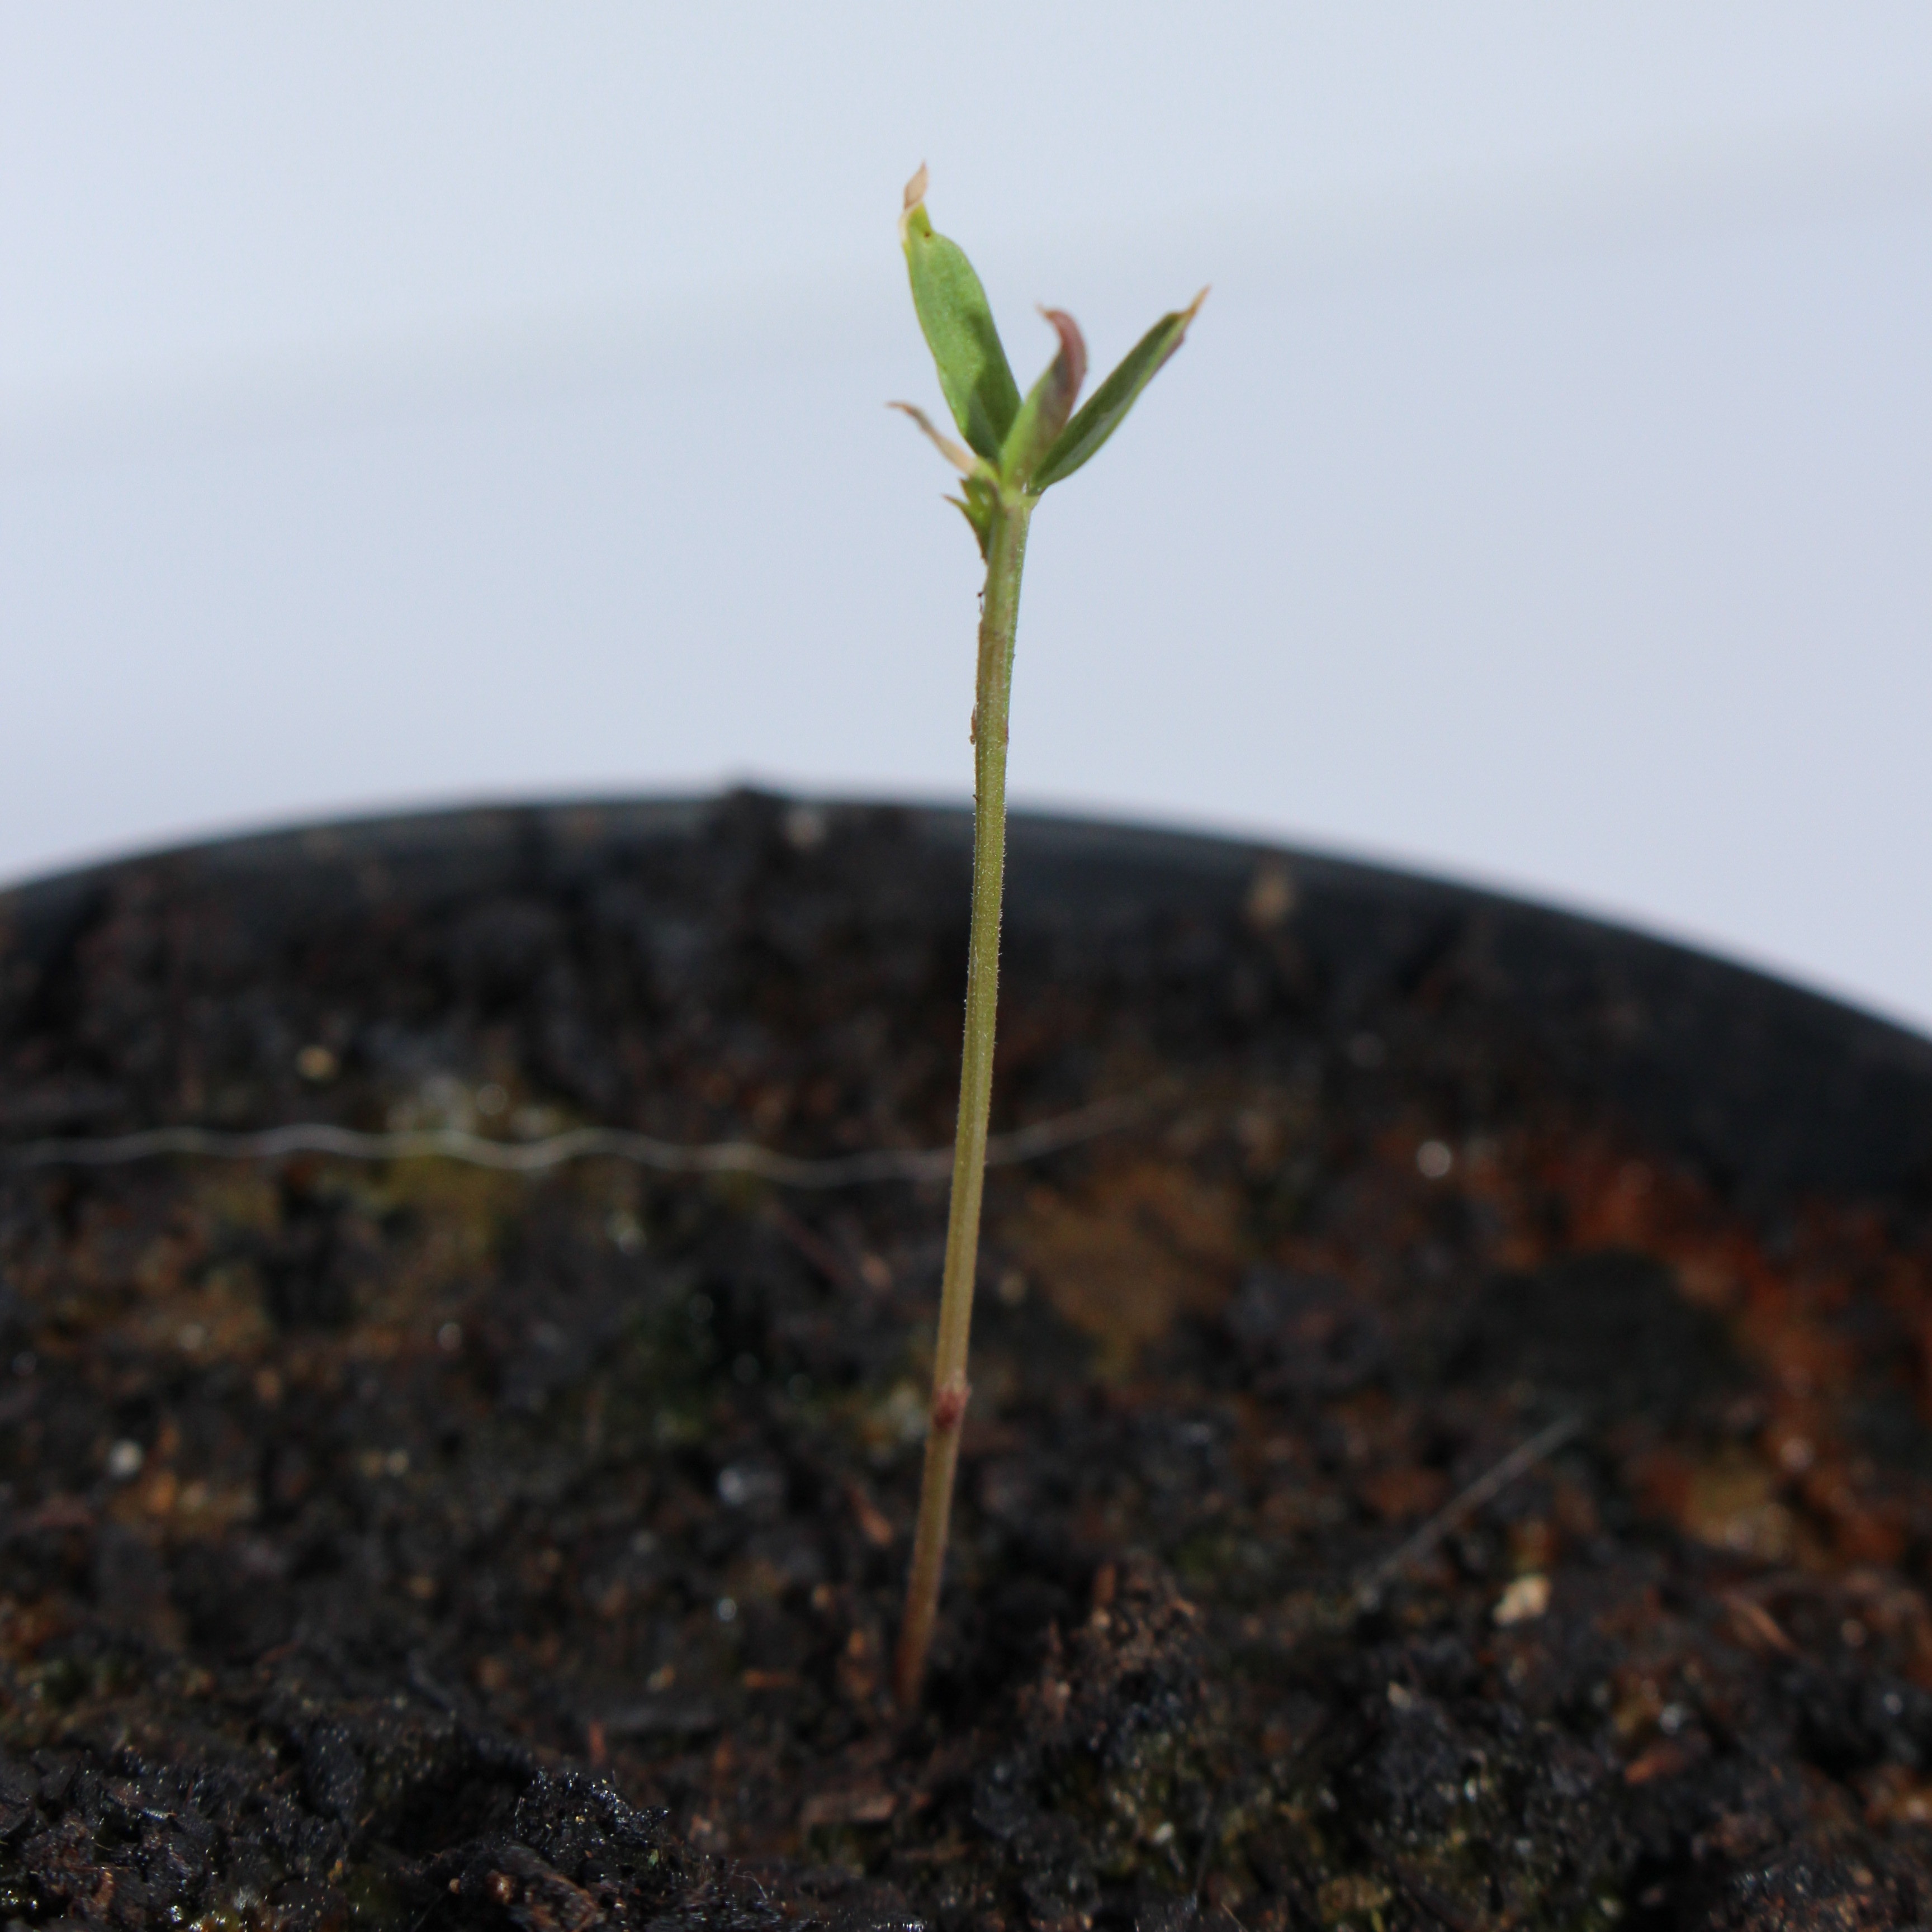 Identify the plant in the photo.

Vicia sativa
